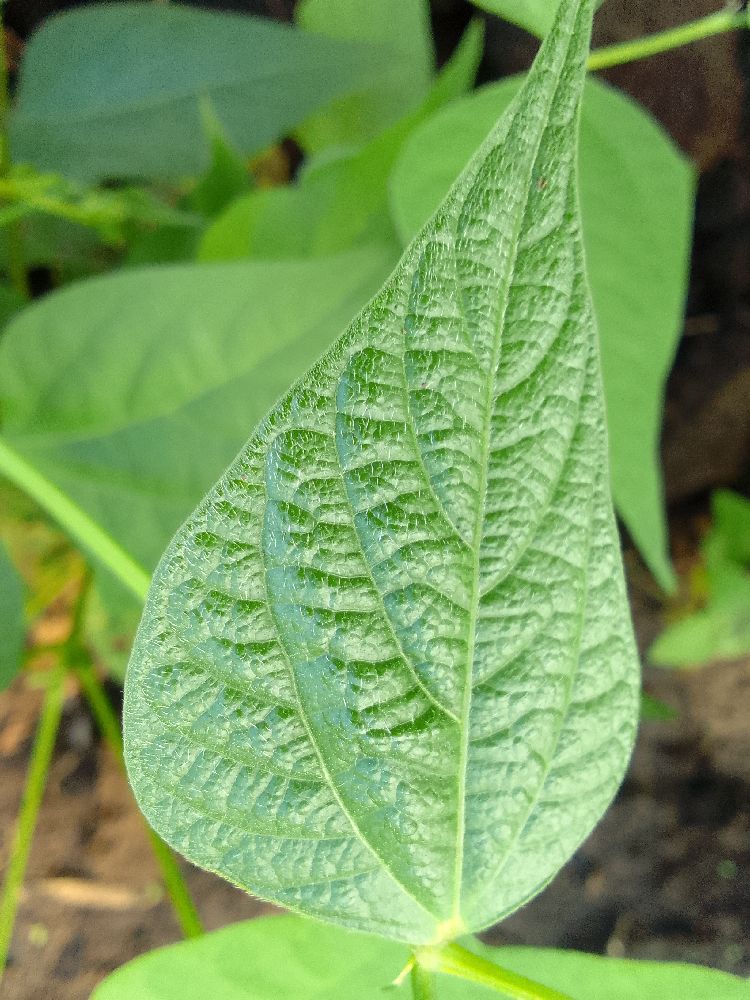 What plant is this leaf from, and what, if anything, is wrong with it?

common bean, healthy
